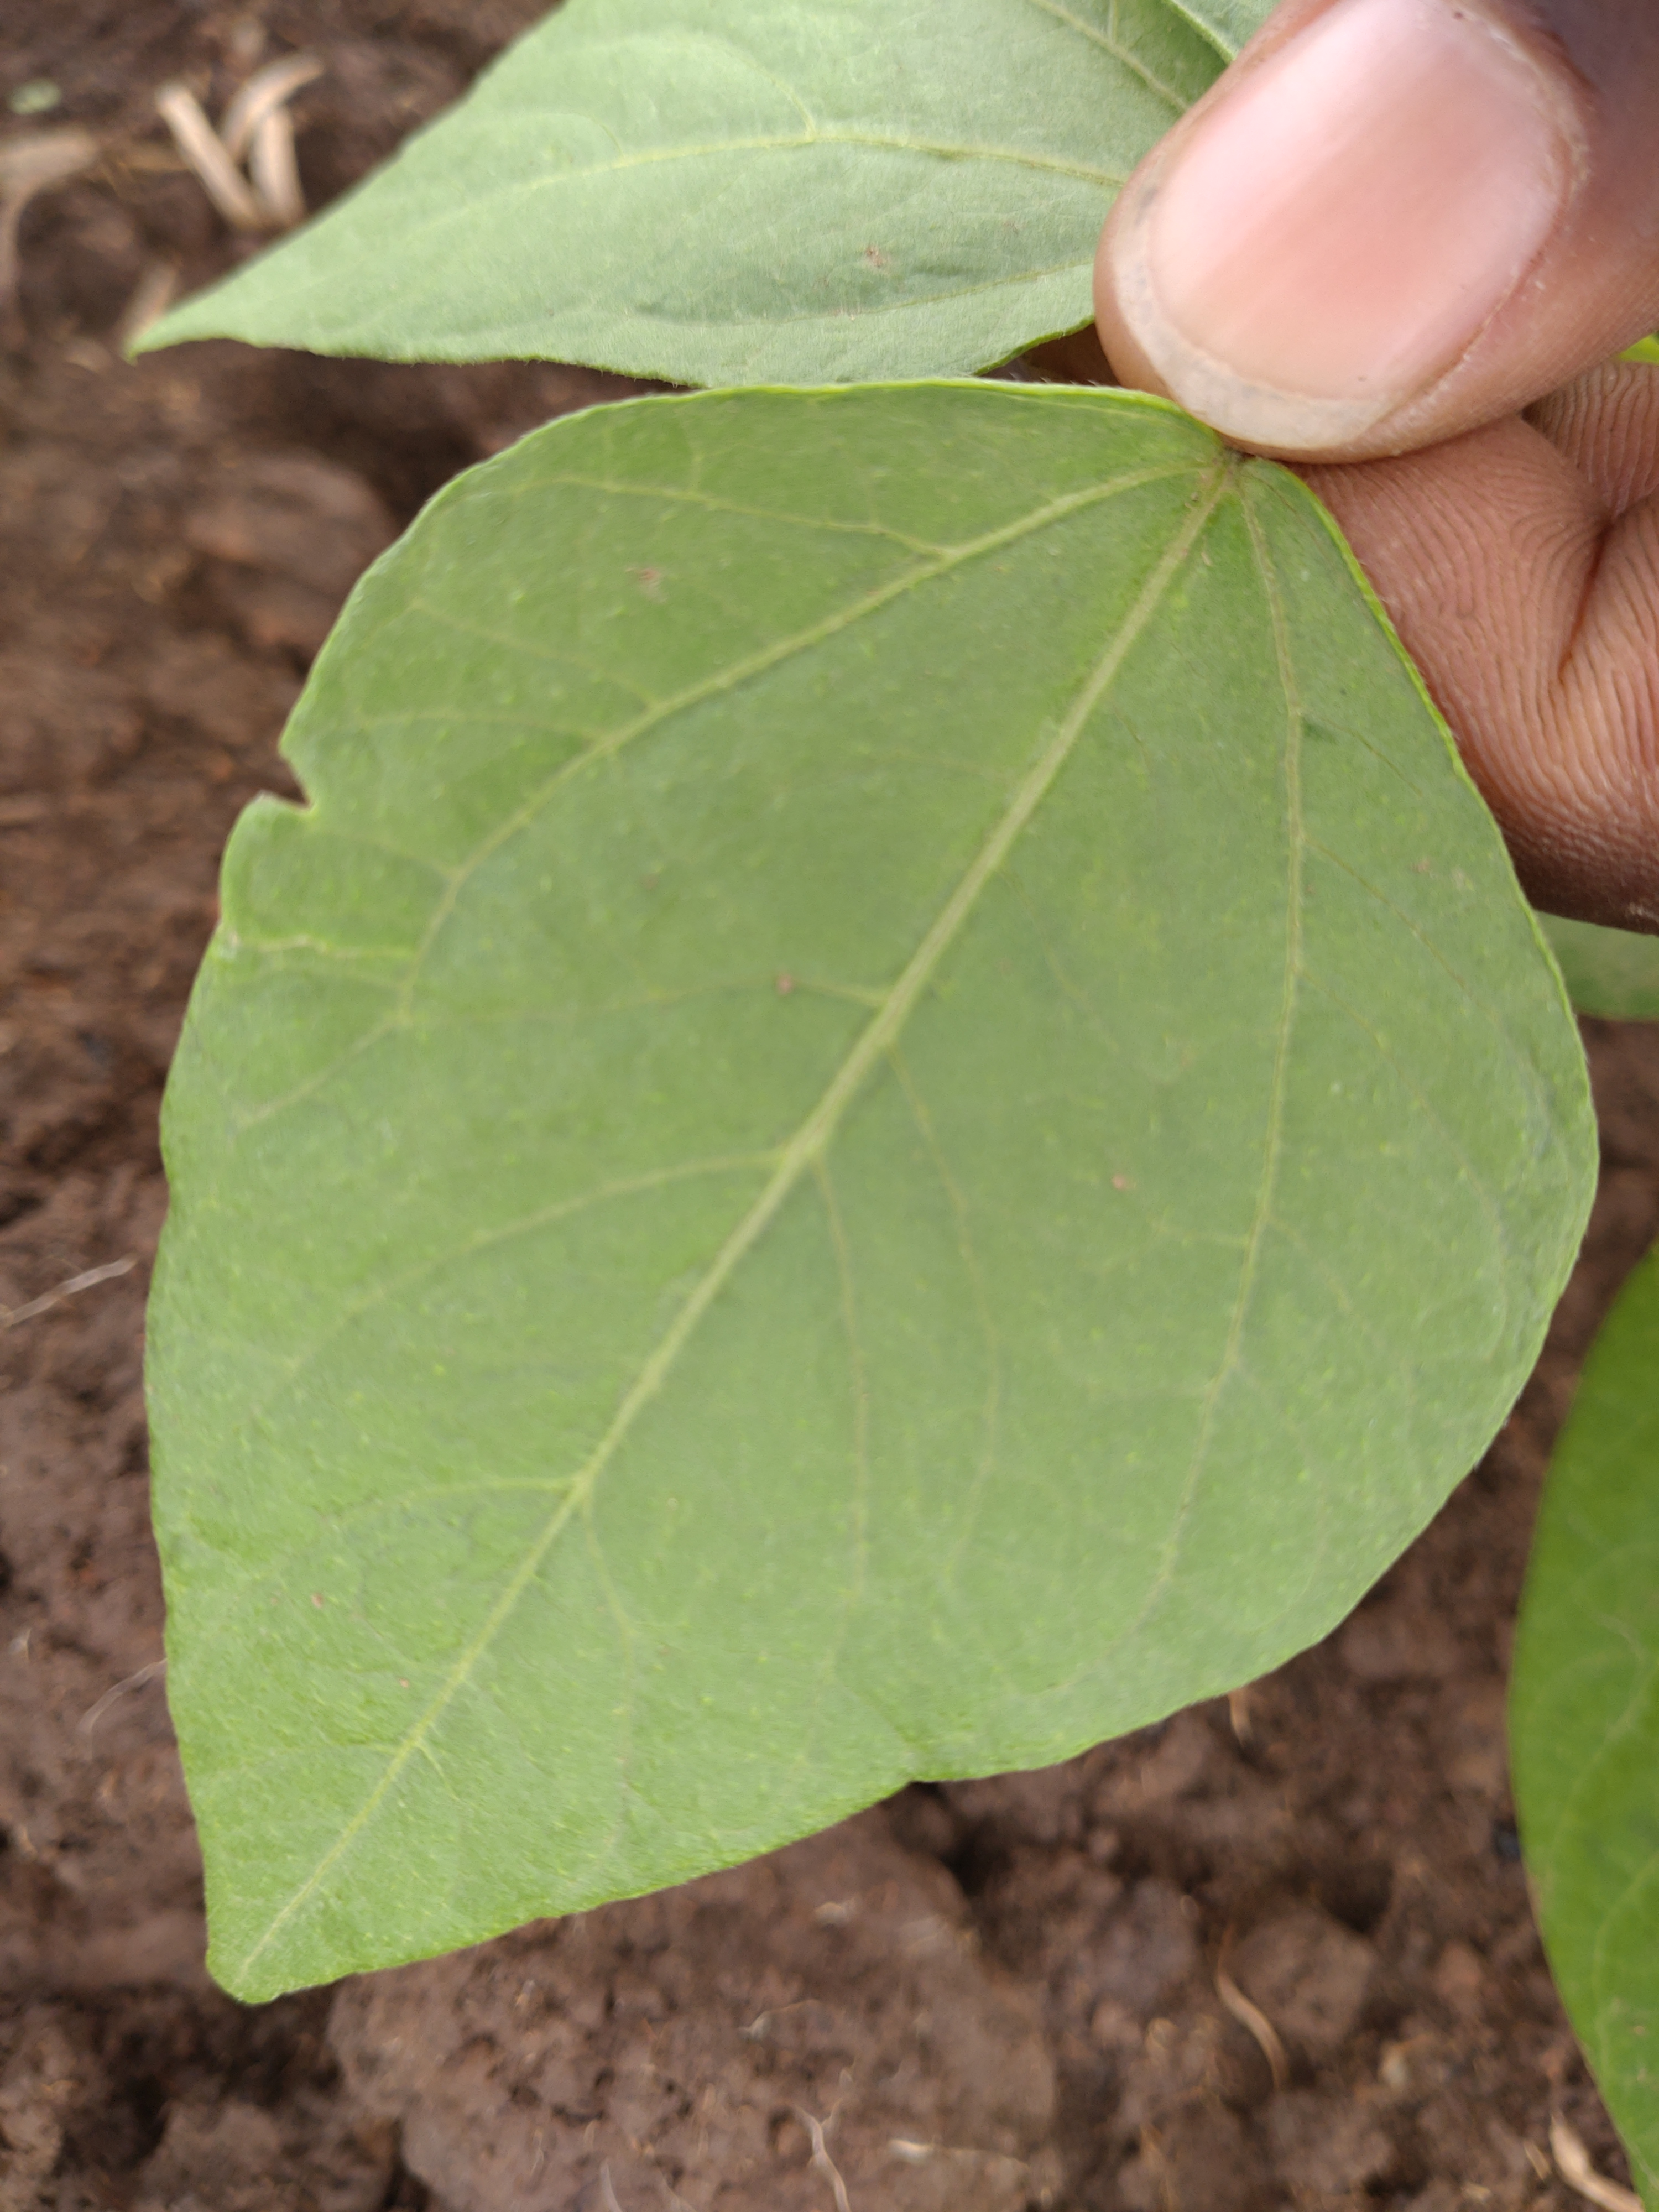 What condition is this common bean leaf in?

healthy
